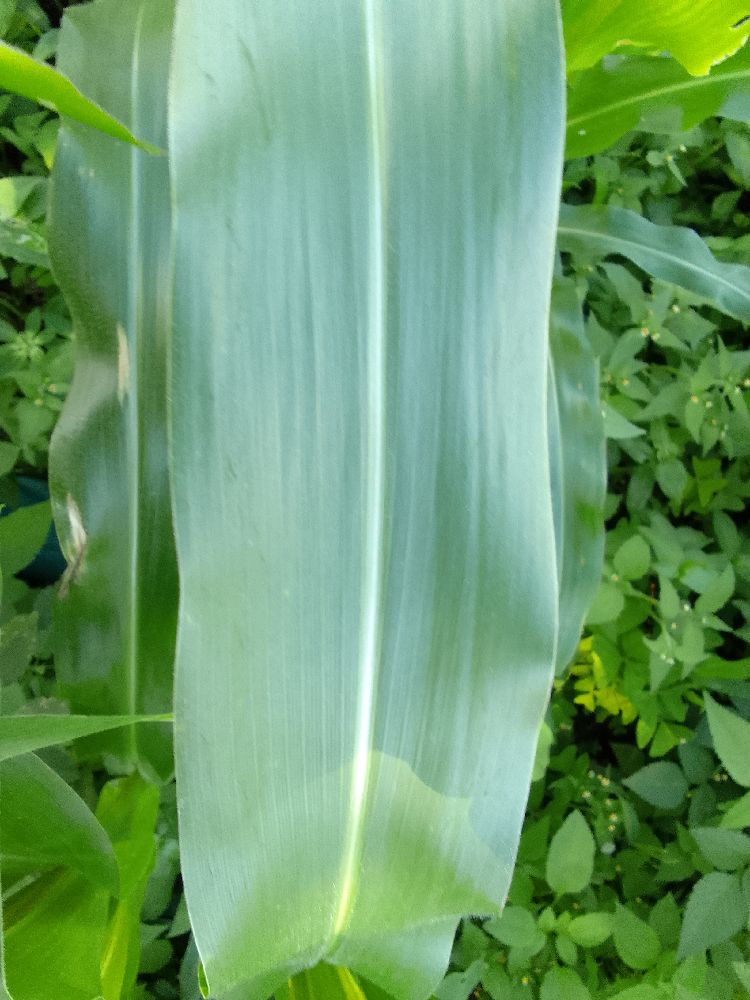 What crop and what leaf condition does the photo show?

maize, healthy
